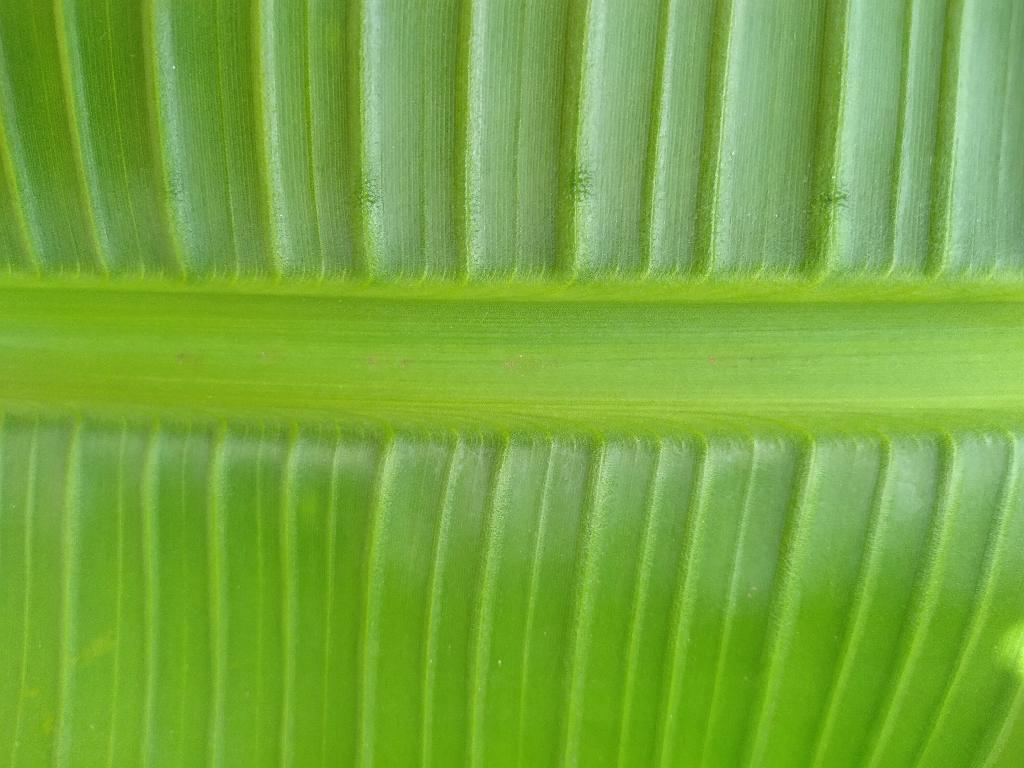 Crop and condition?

banana, healthy
